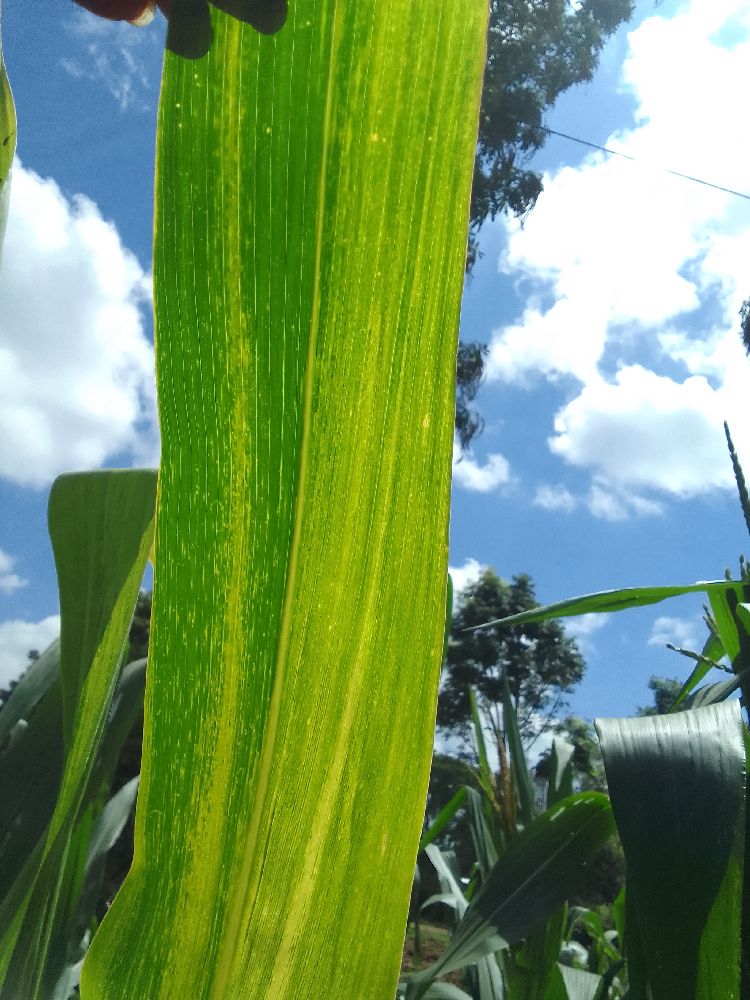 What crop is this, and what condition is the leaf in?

maize, maize lethal necrosis
